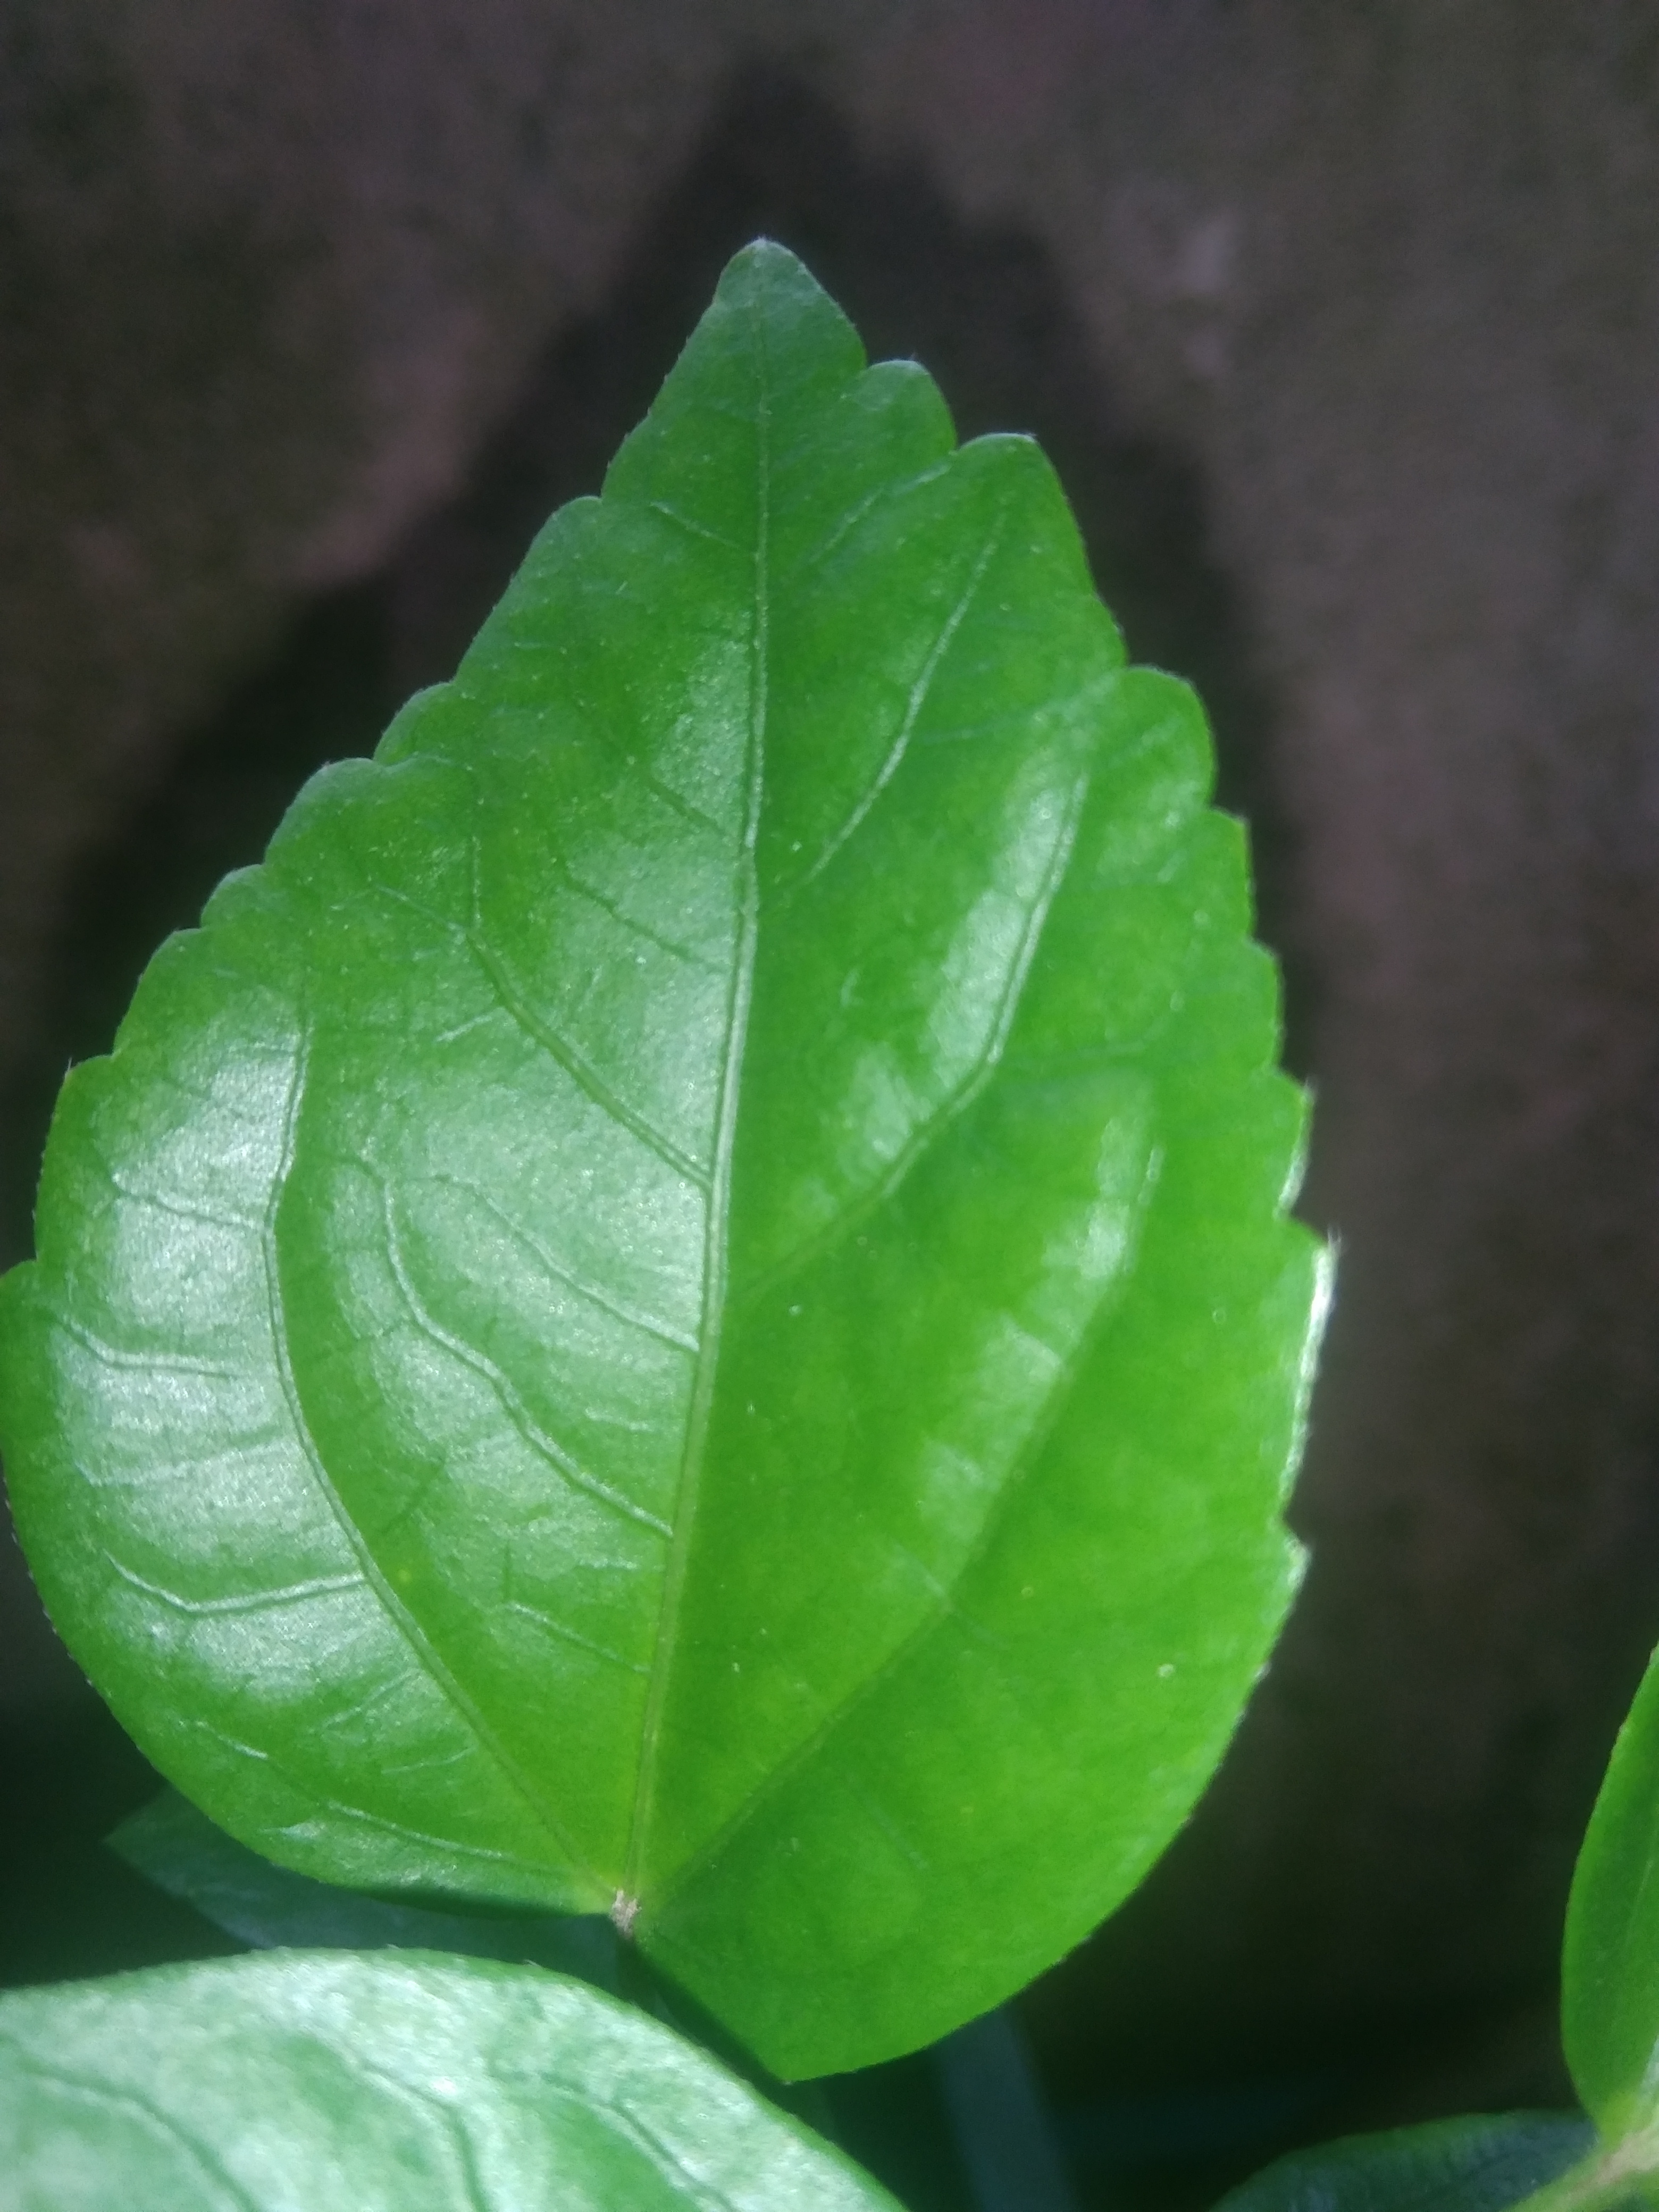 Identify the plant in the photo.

hibiscus
